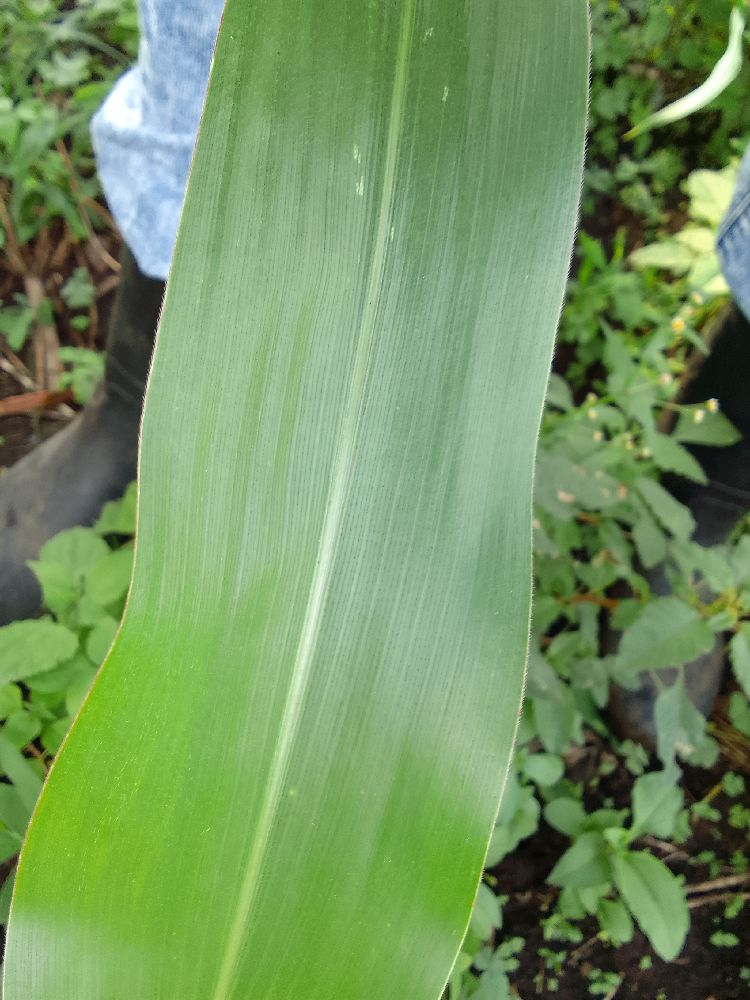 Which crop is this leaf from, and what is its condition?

maize, healthy
